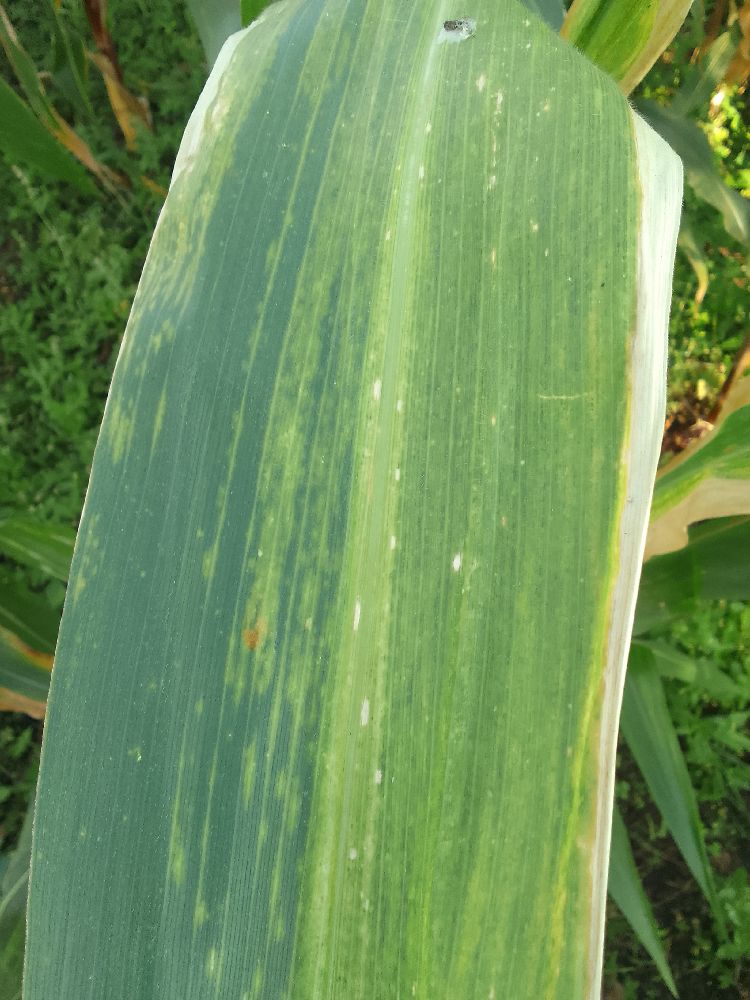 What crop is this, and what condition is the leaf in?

maize, maize lethal necrosis
